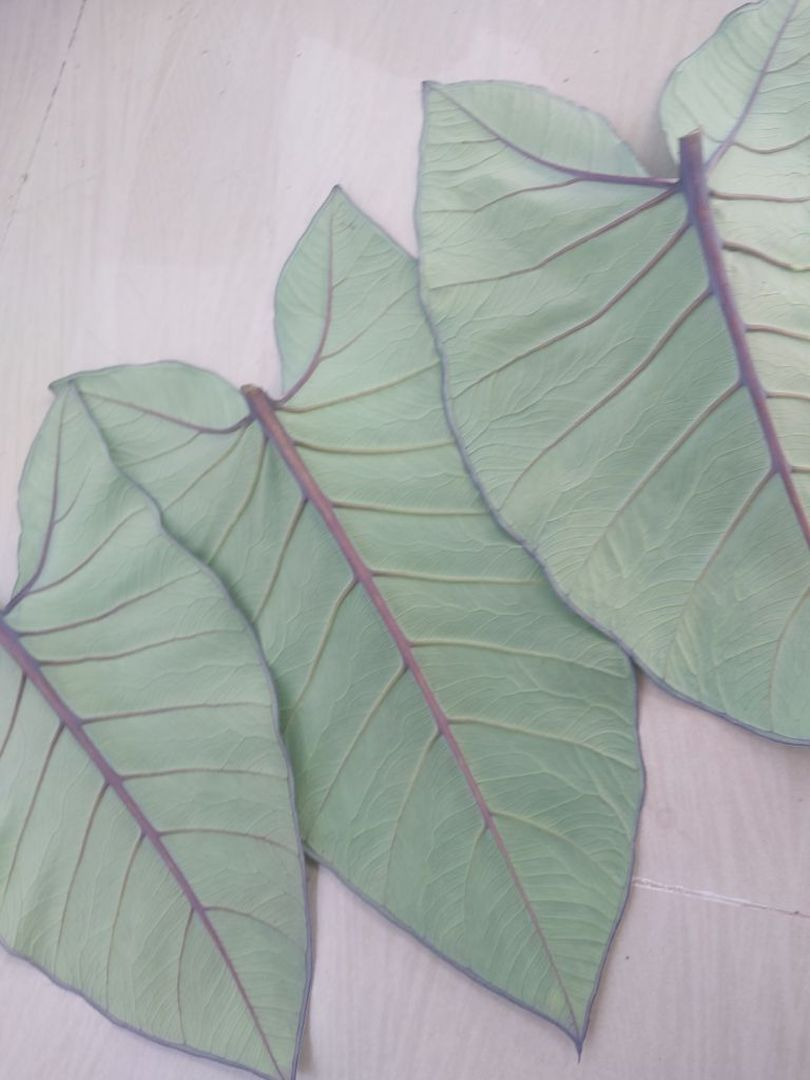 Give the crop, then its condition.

taro, healthy
